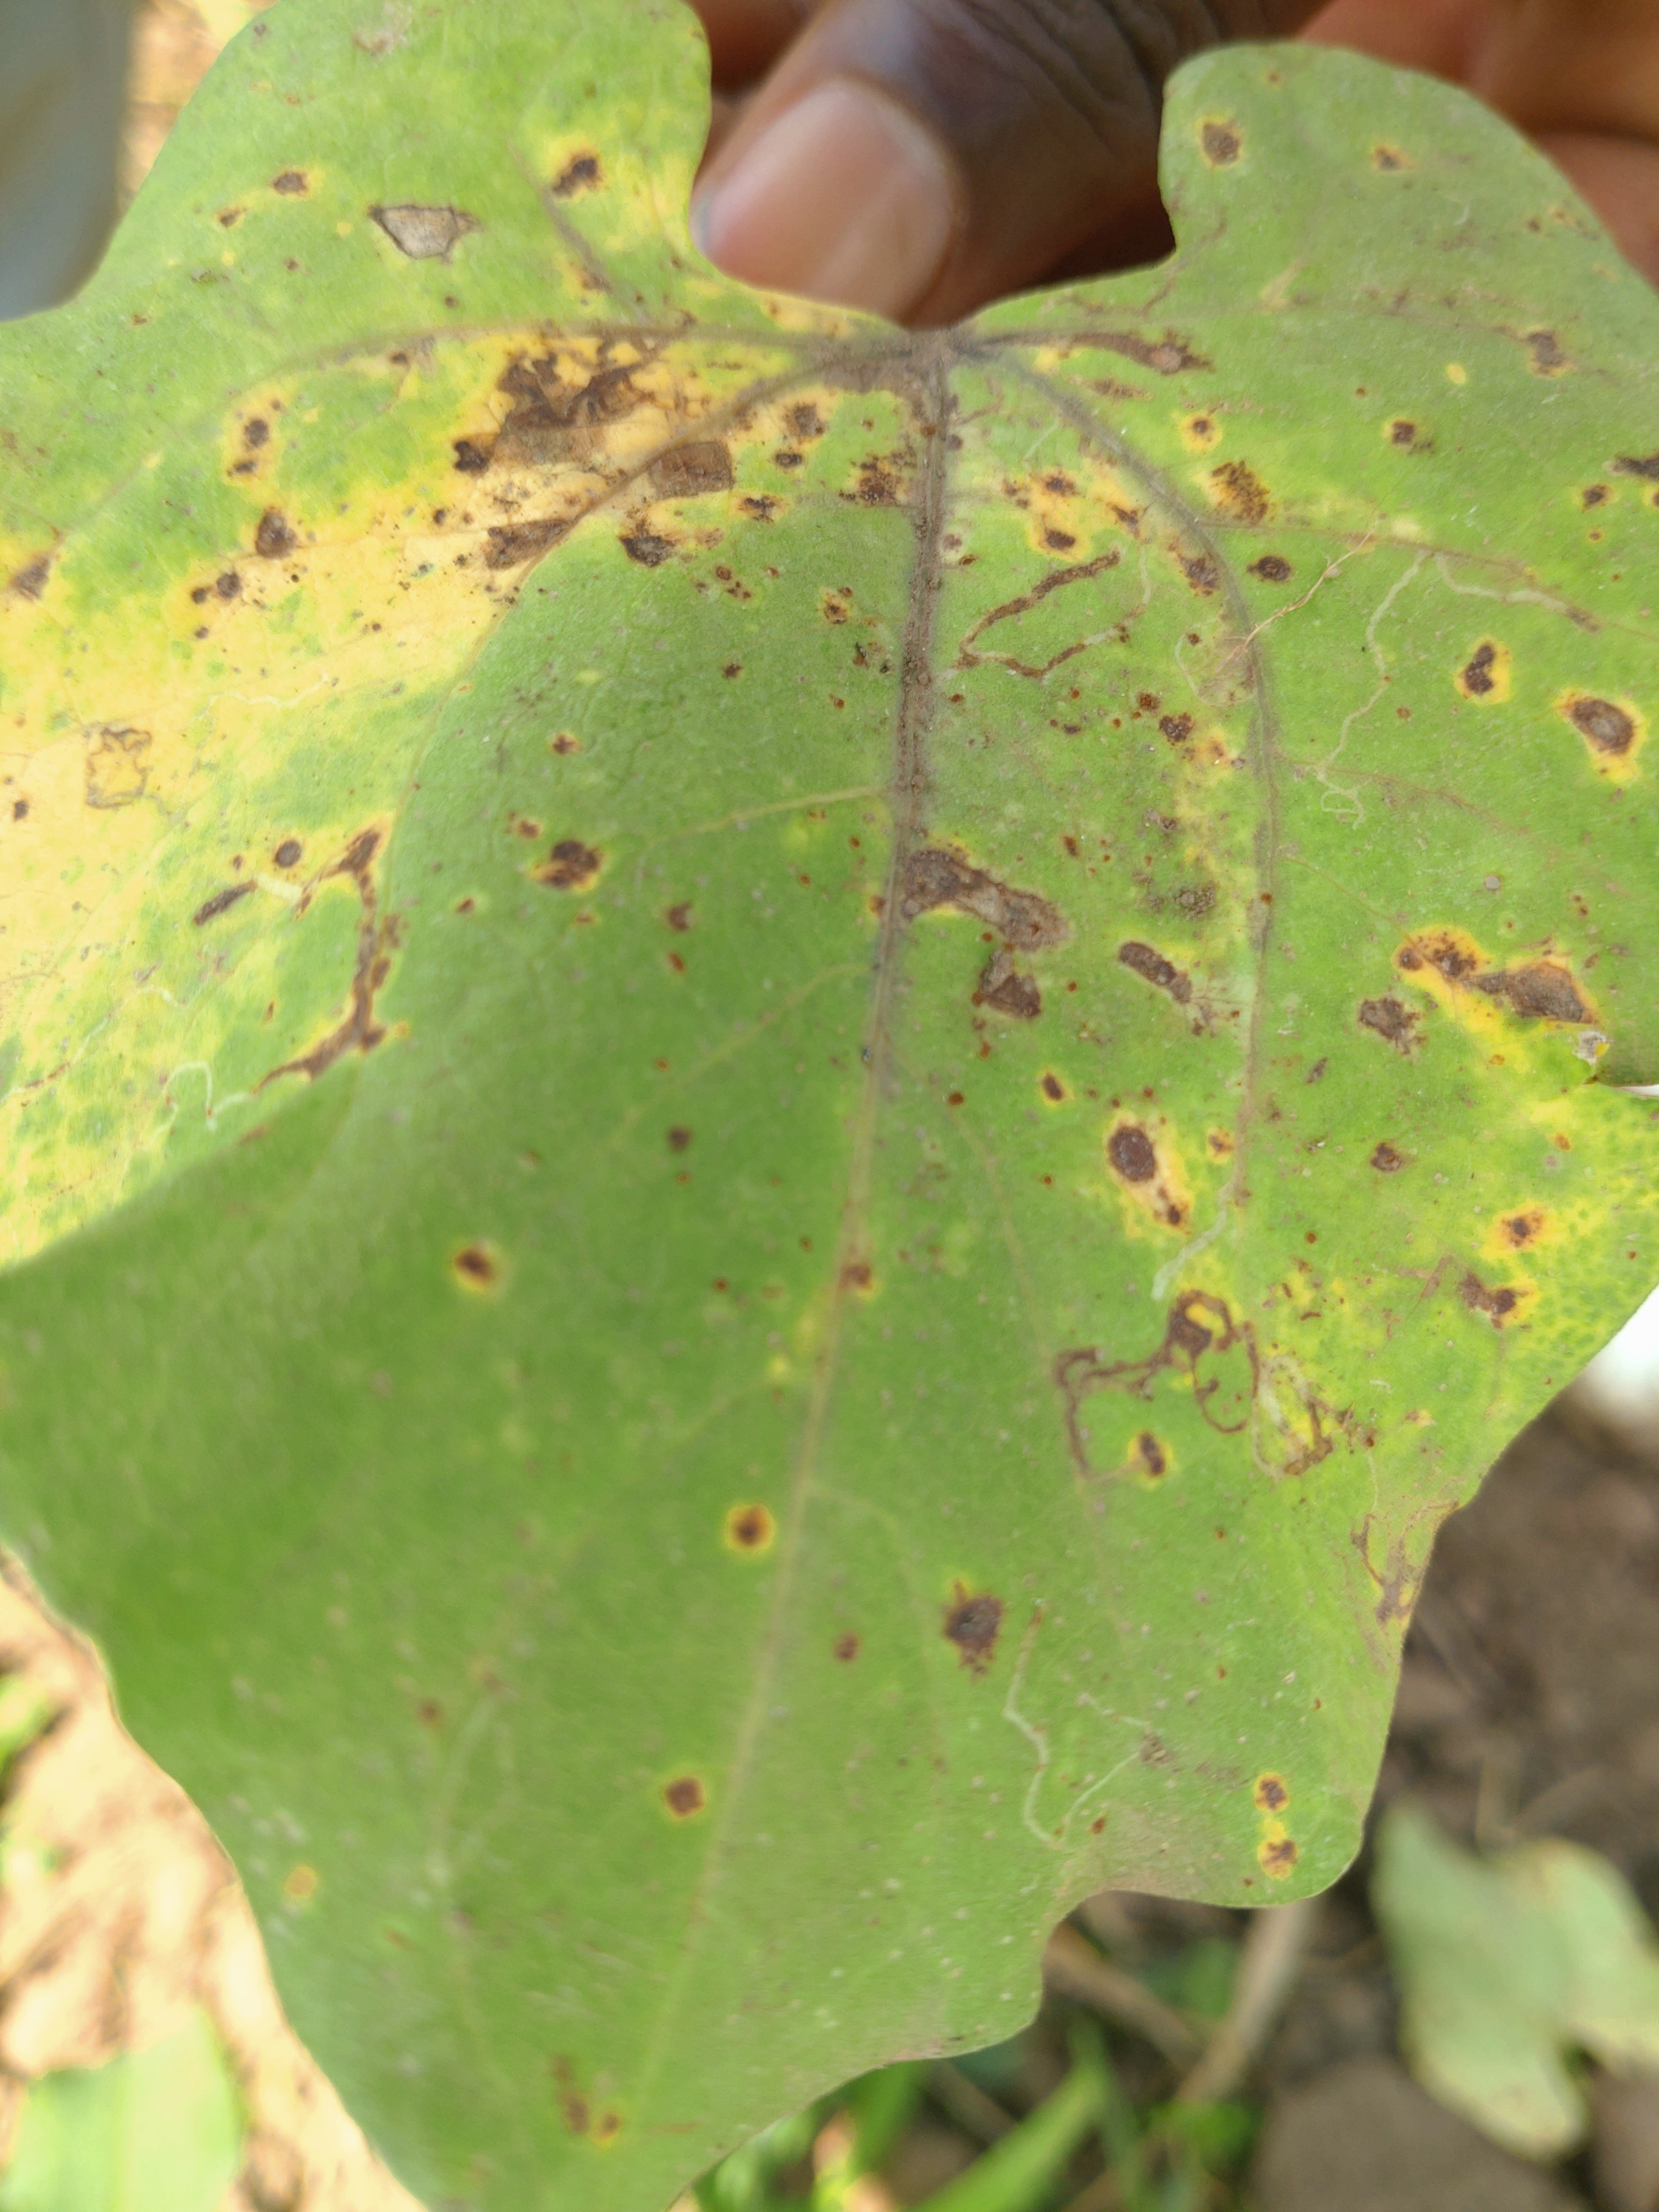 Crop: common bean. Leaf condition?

anthracnose
